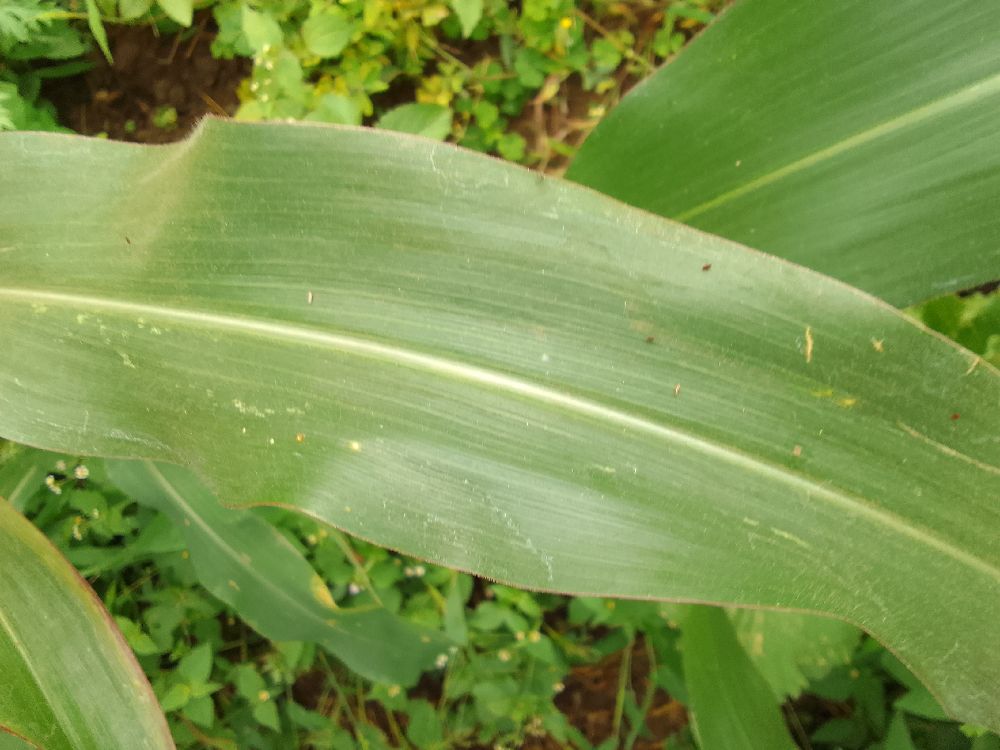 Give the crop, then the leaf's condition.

maize, healthy
